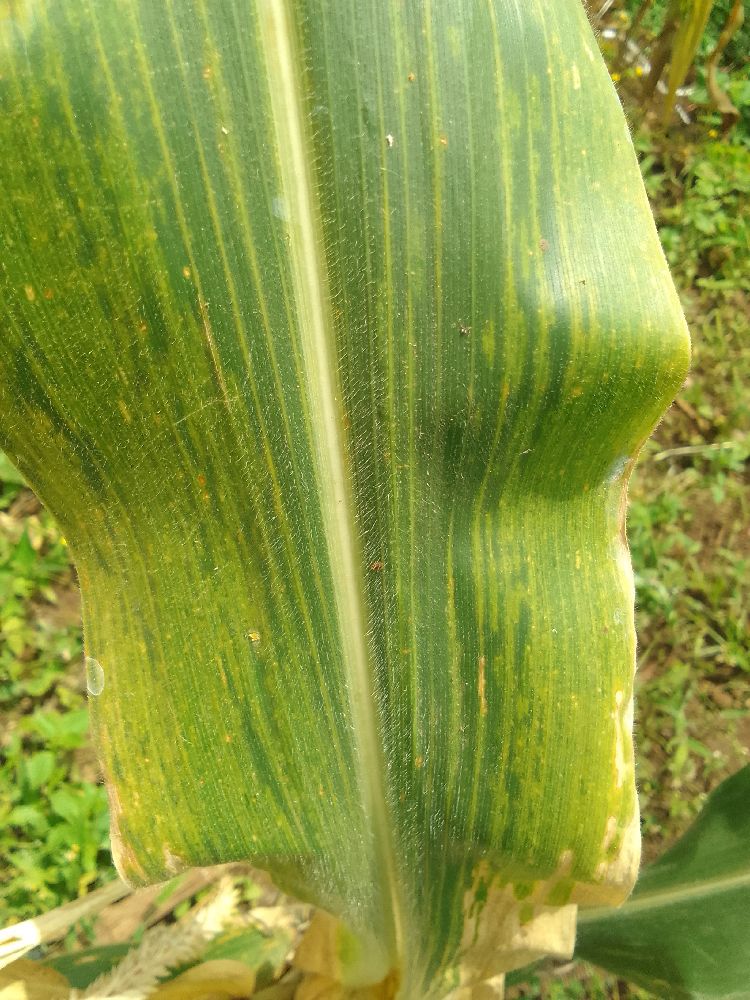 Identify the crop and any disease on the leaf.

maize, maize lethal necrosis
